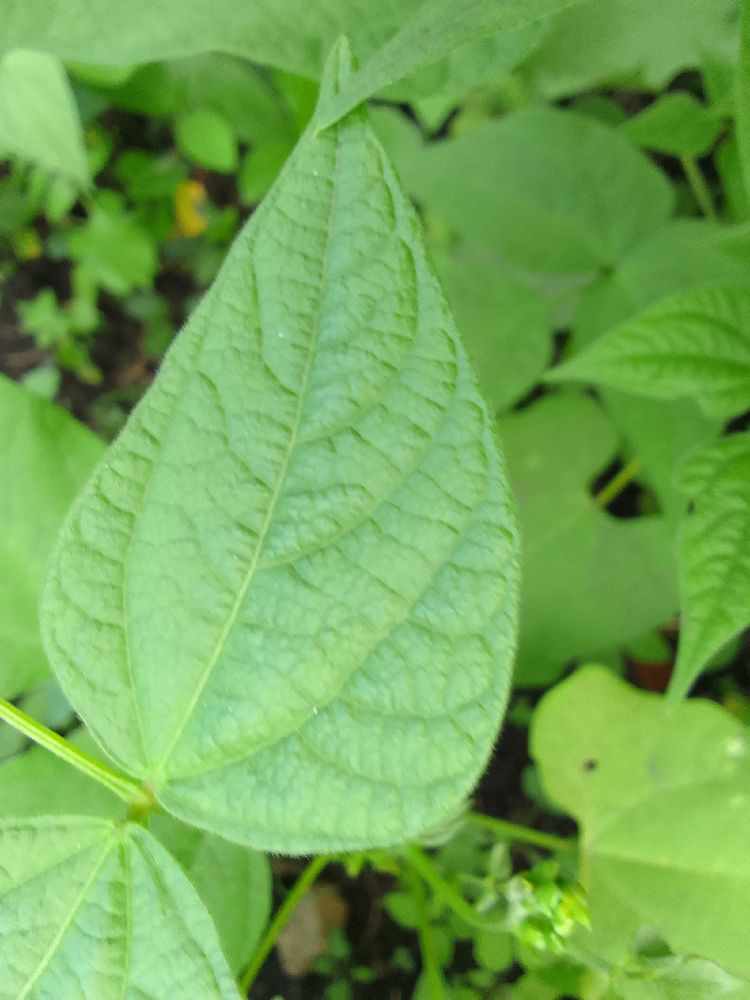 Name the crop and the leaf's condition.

common bean, healthy
